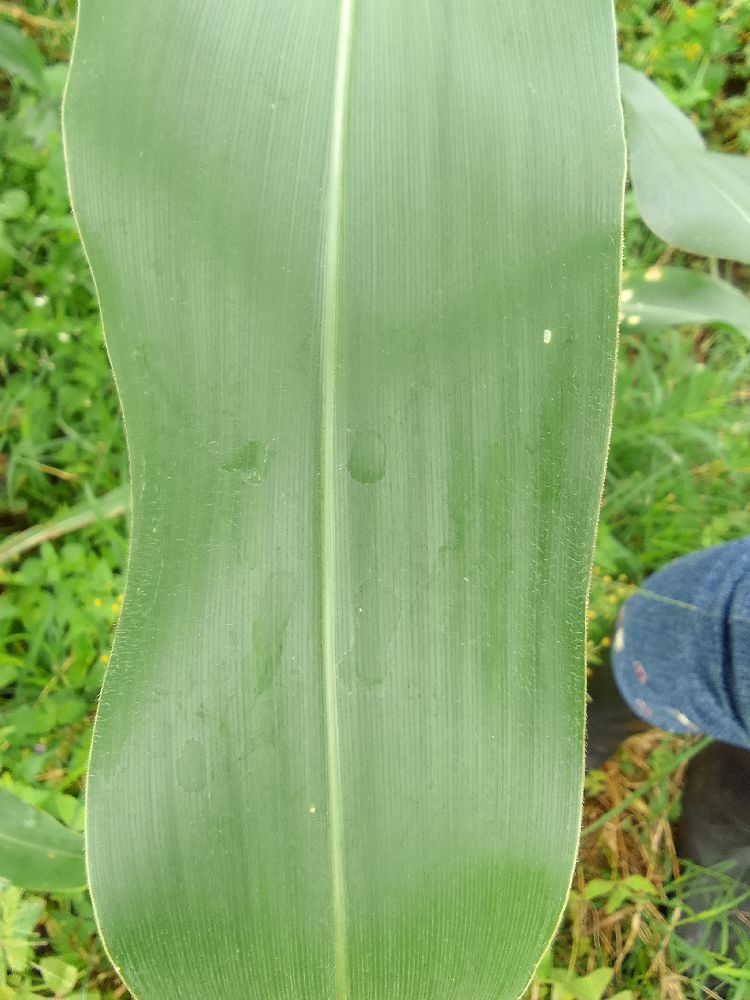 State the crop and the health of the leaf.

maize, healthy
